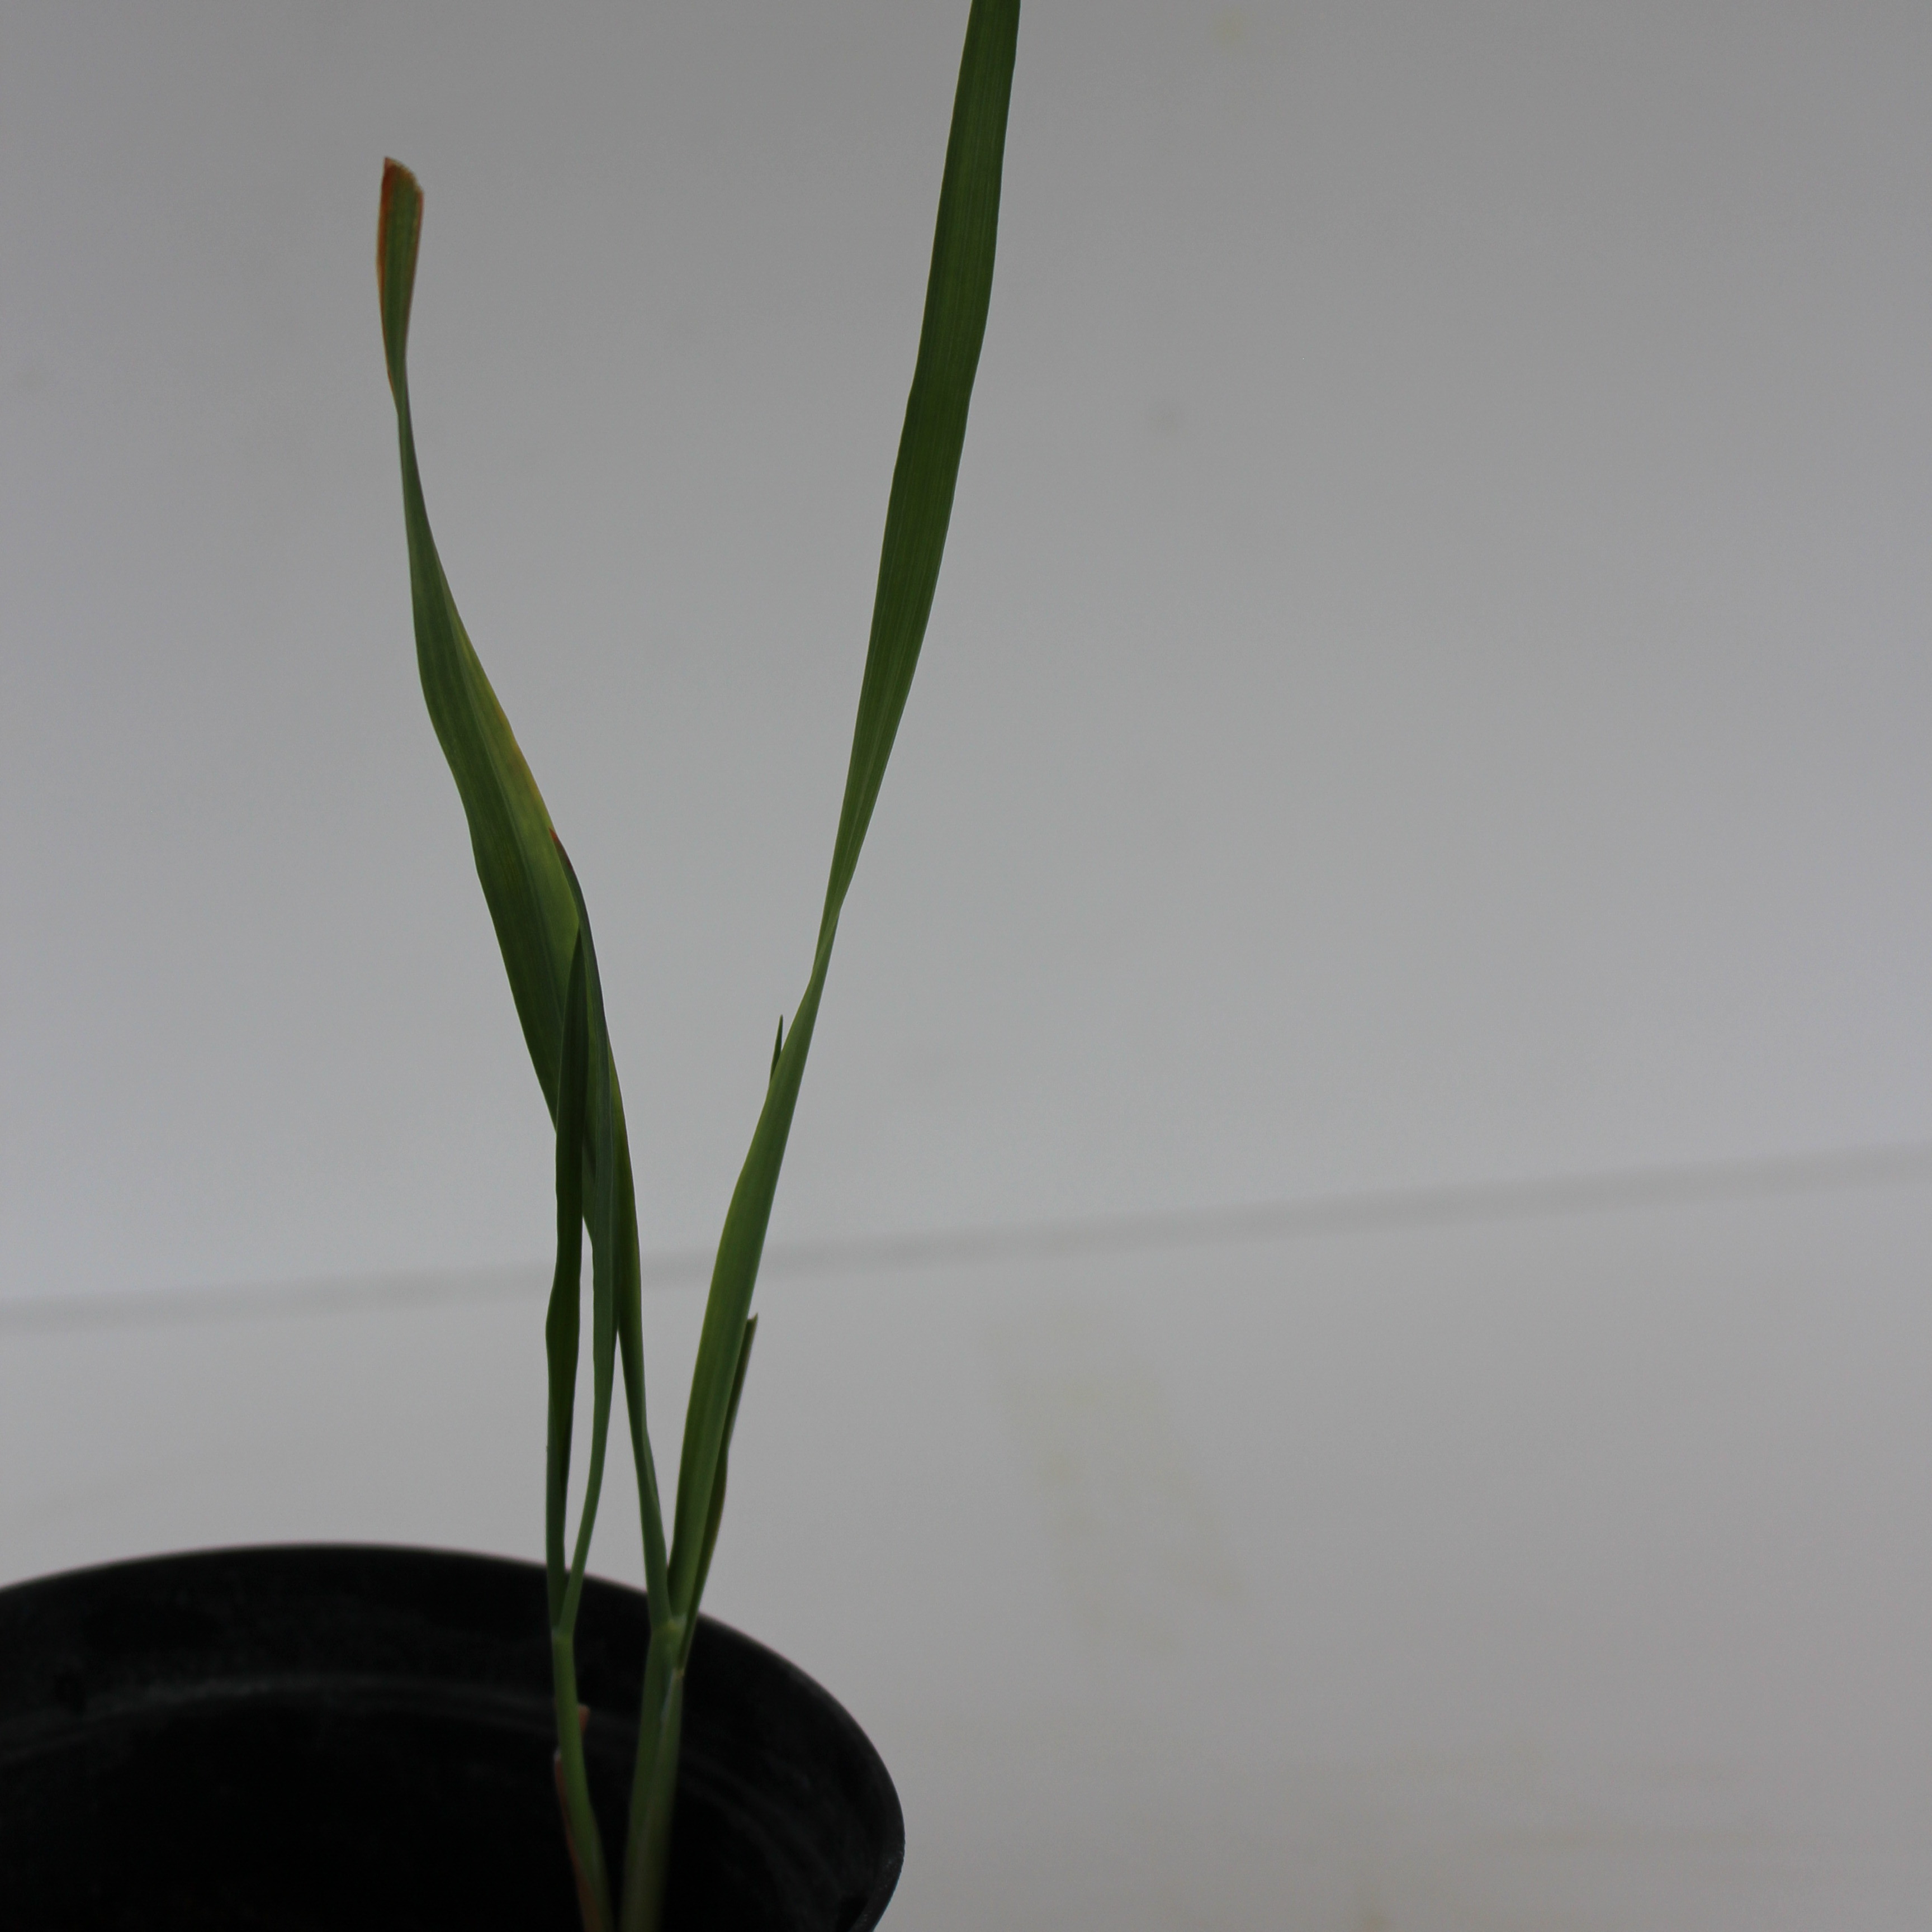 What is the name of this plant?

Avena sterilis
